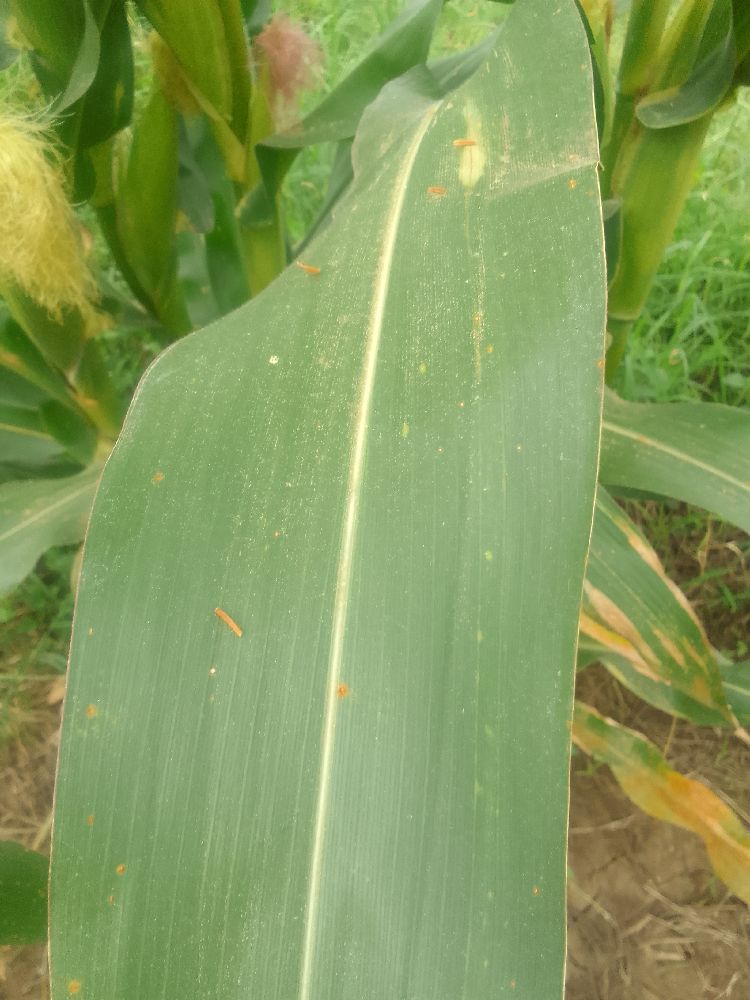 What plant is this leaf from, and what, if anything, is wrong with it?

maize, healthy
